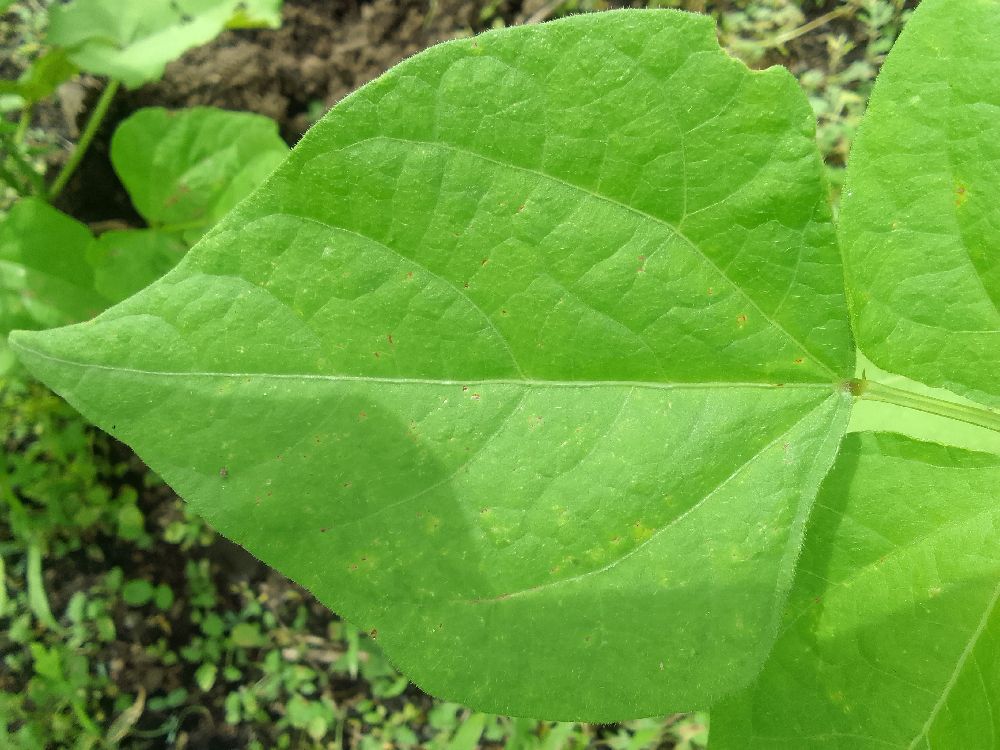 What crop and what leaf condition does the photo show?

common bean, healthy
